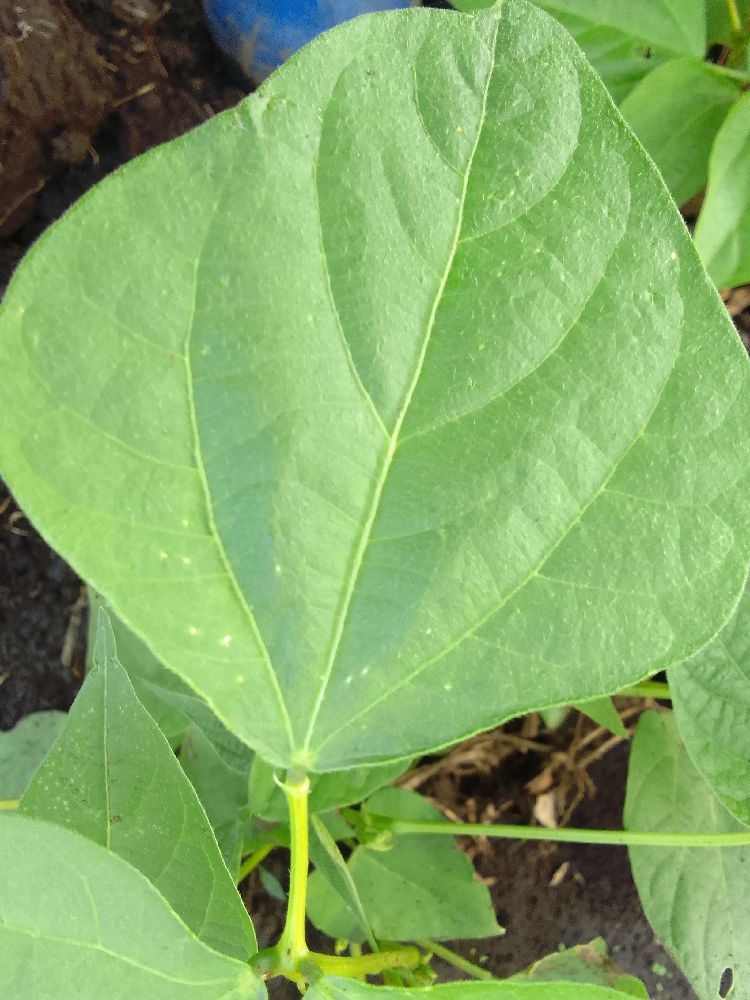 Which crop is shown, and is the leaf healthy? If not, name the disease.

common bean, healthy
